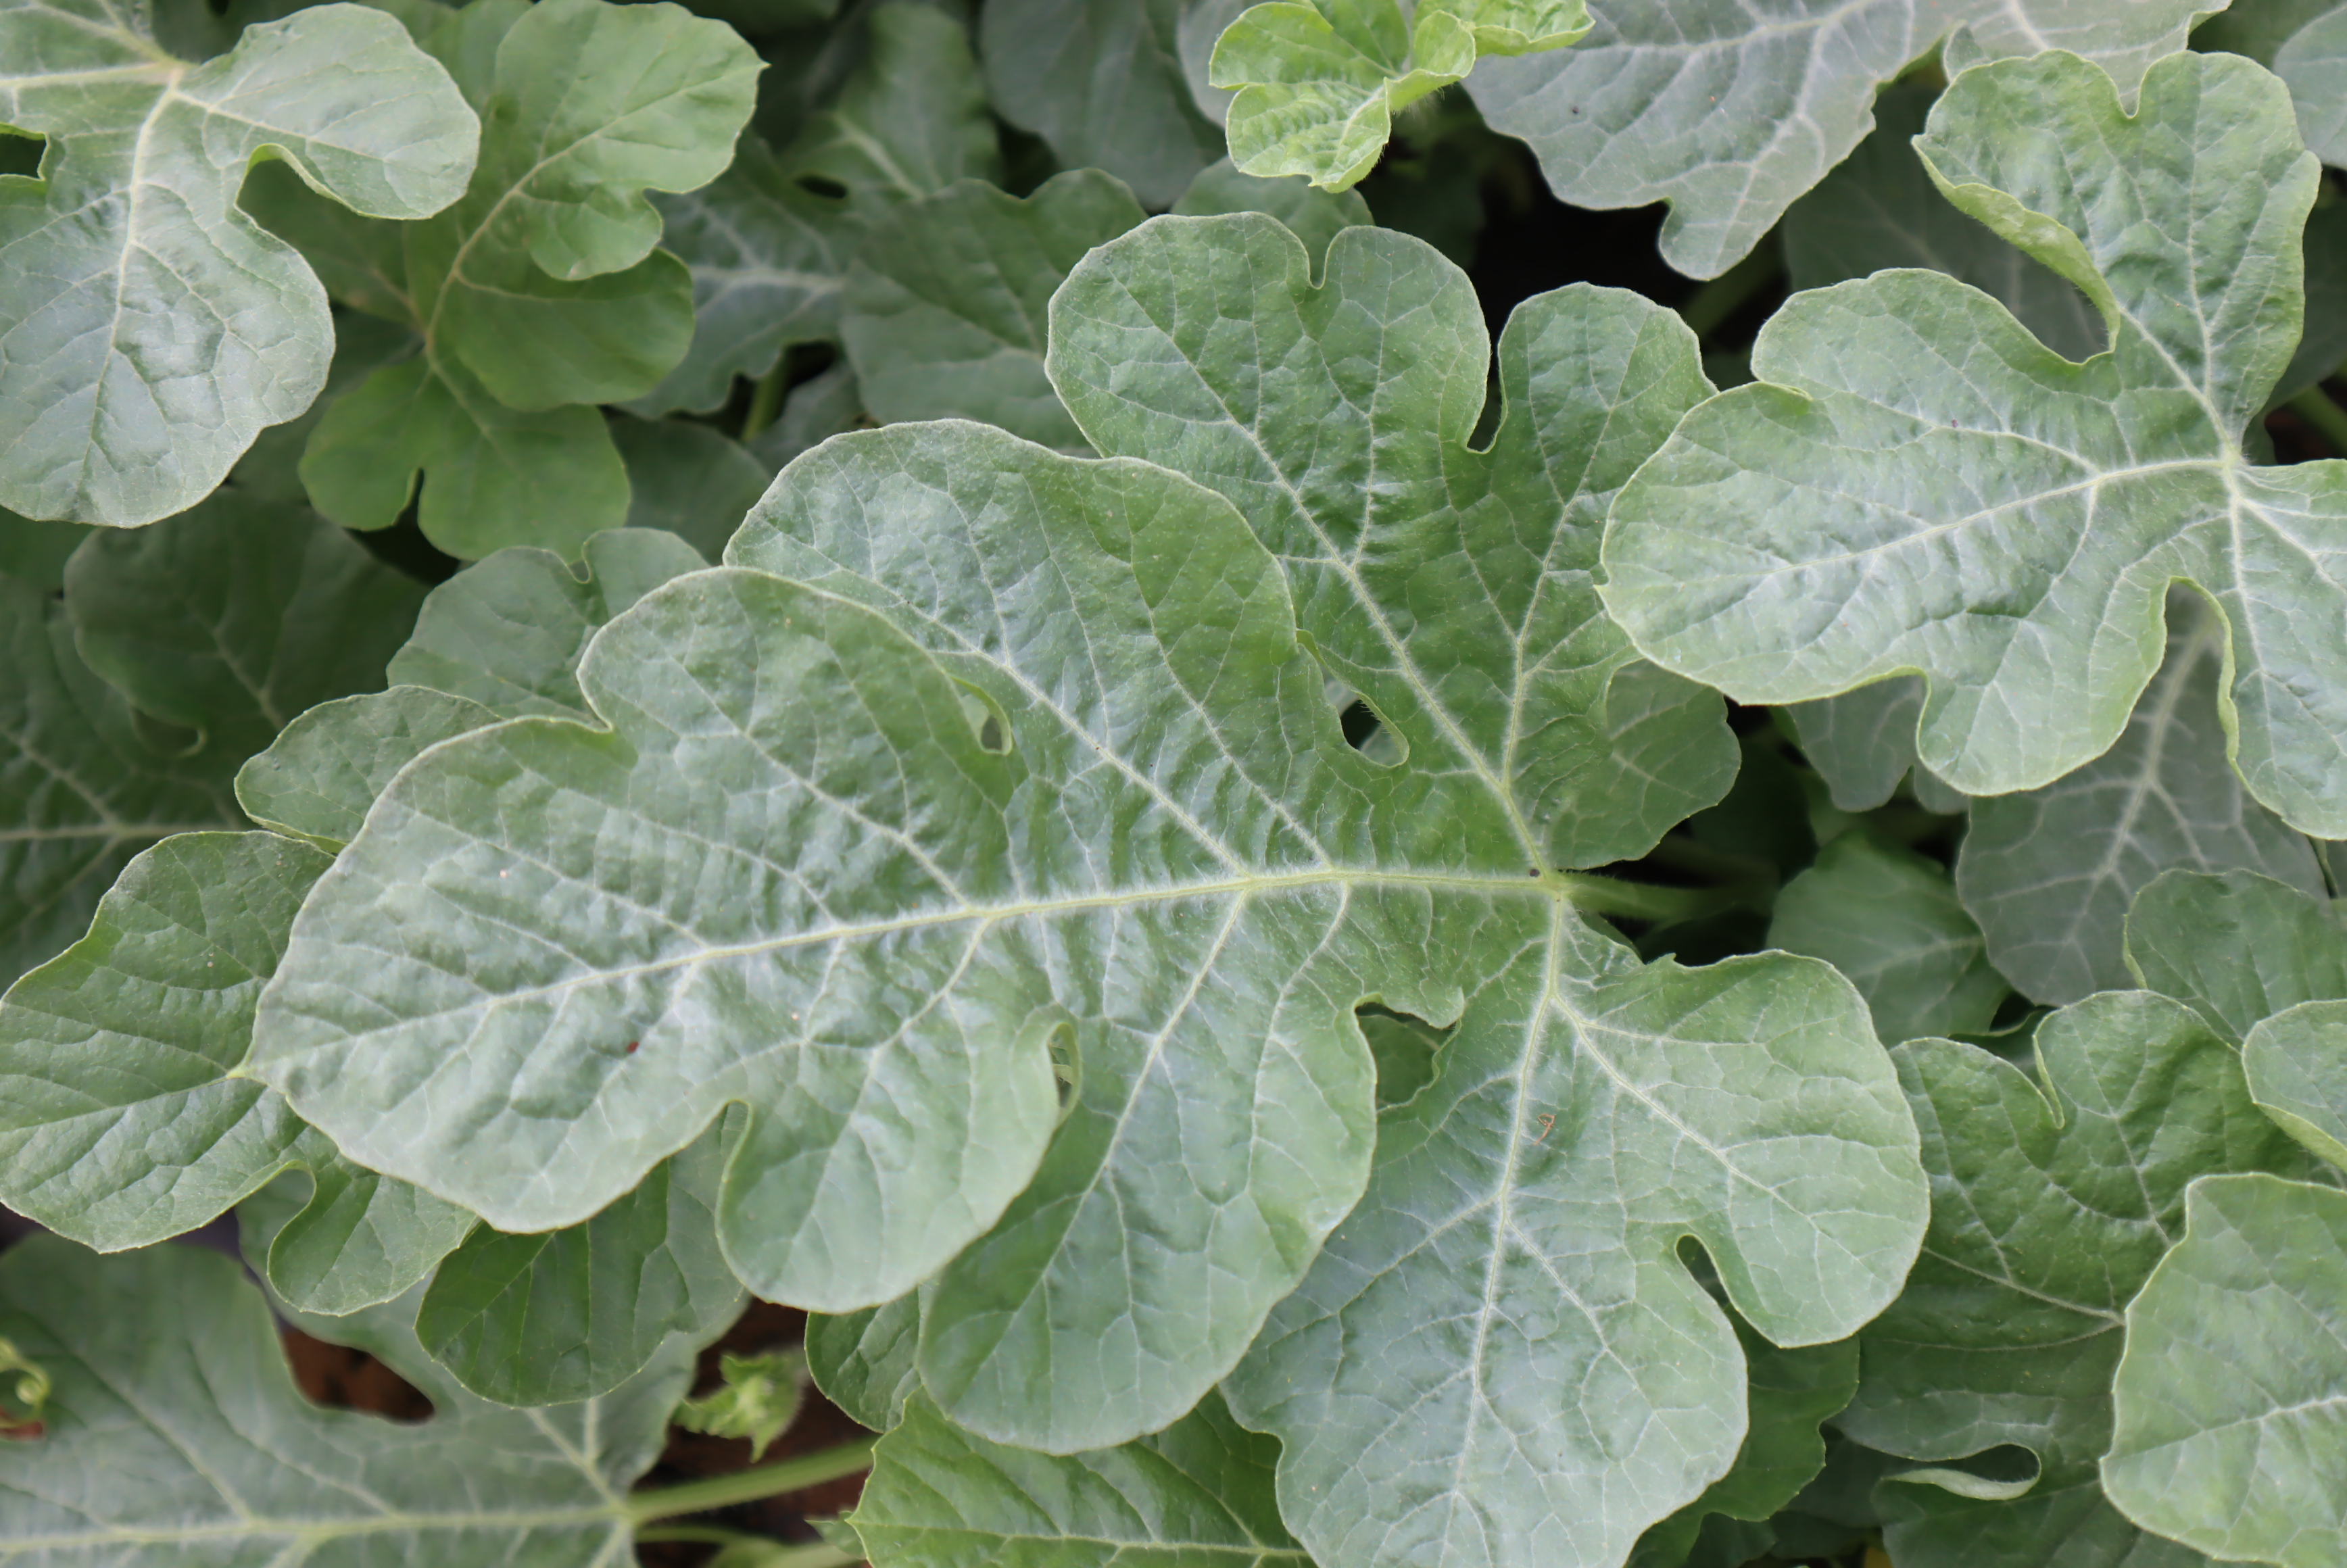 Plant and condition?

watermelon, healthy
